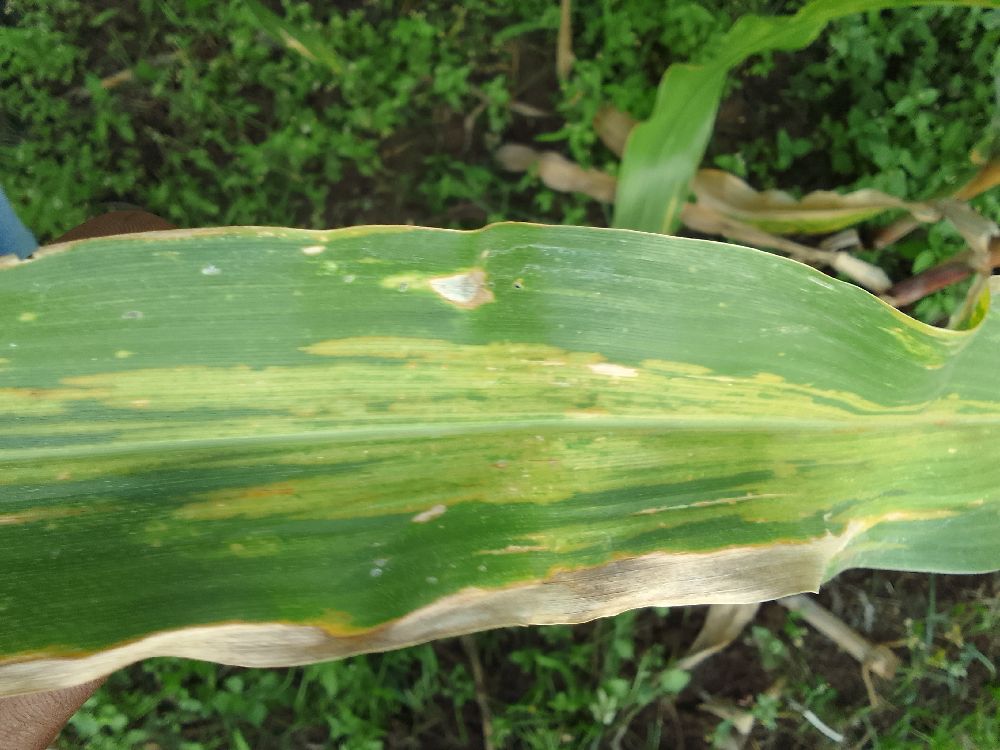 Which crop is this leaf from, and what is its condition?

maize, maize lethal necrosis
